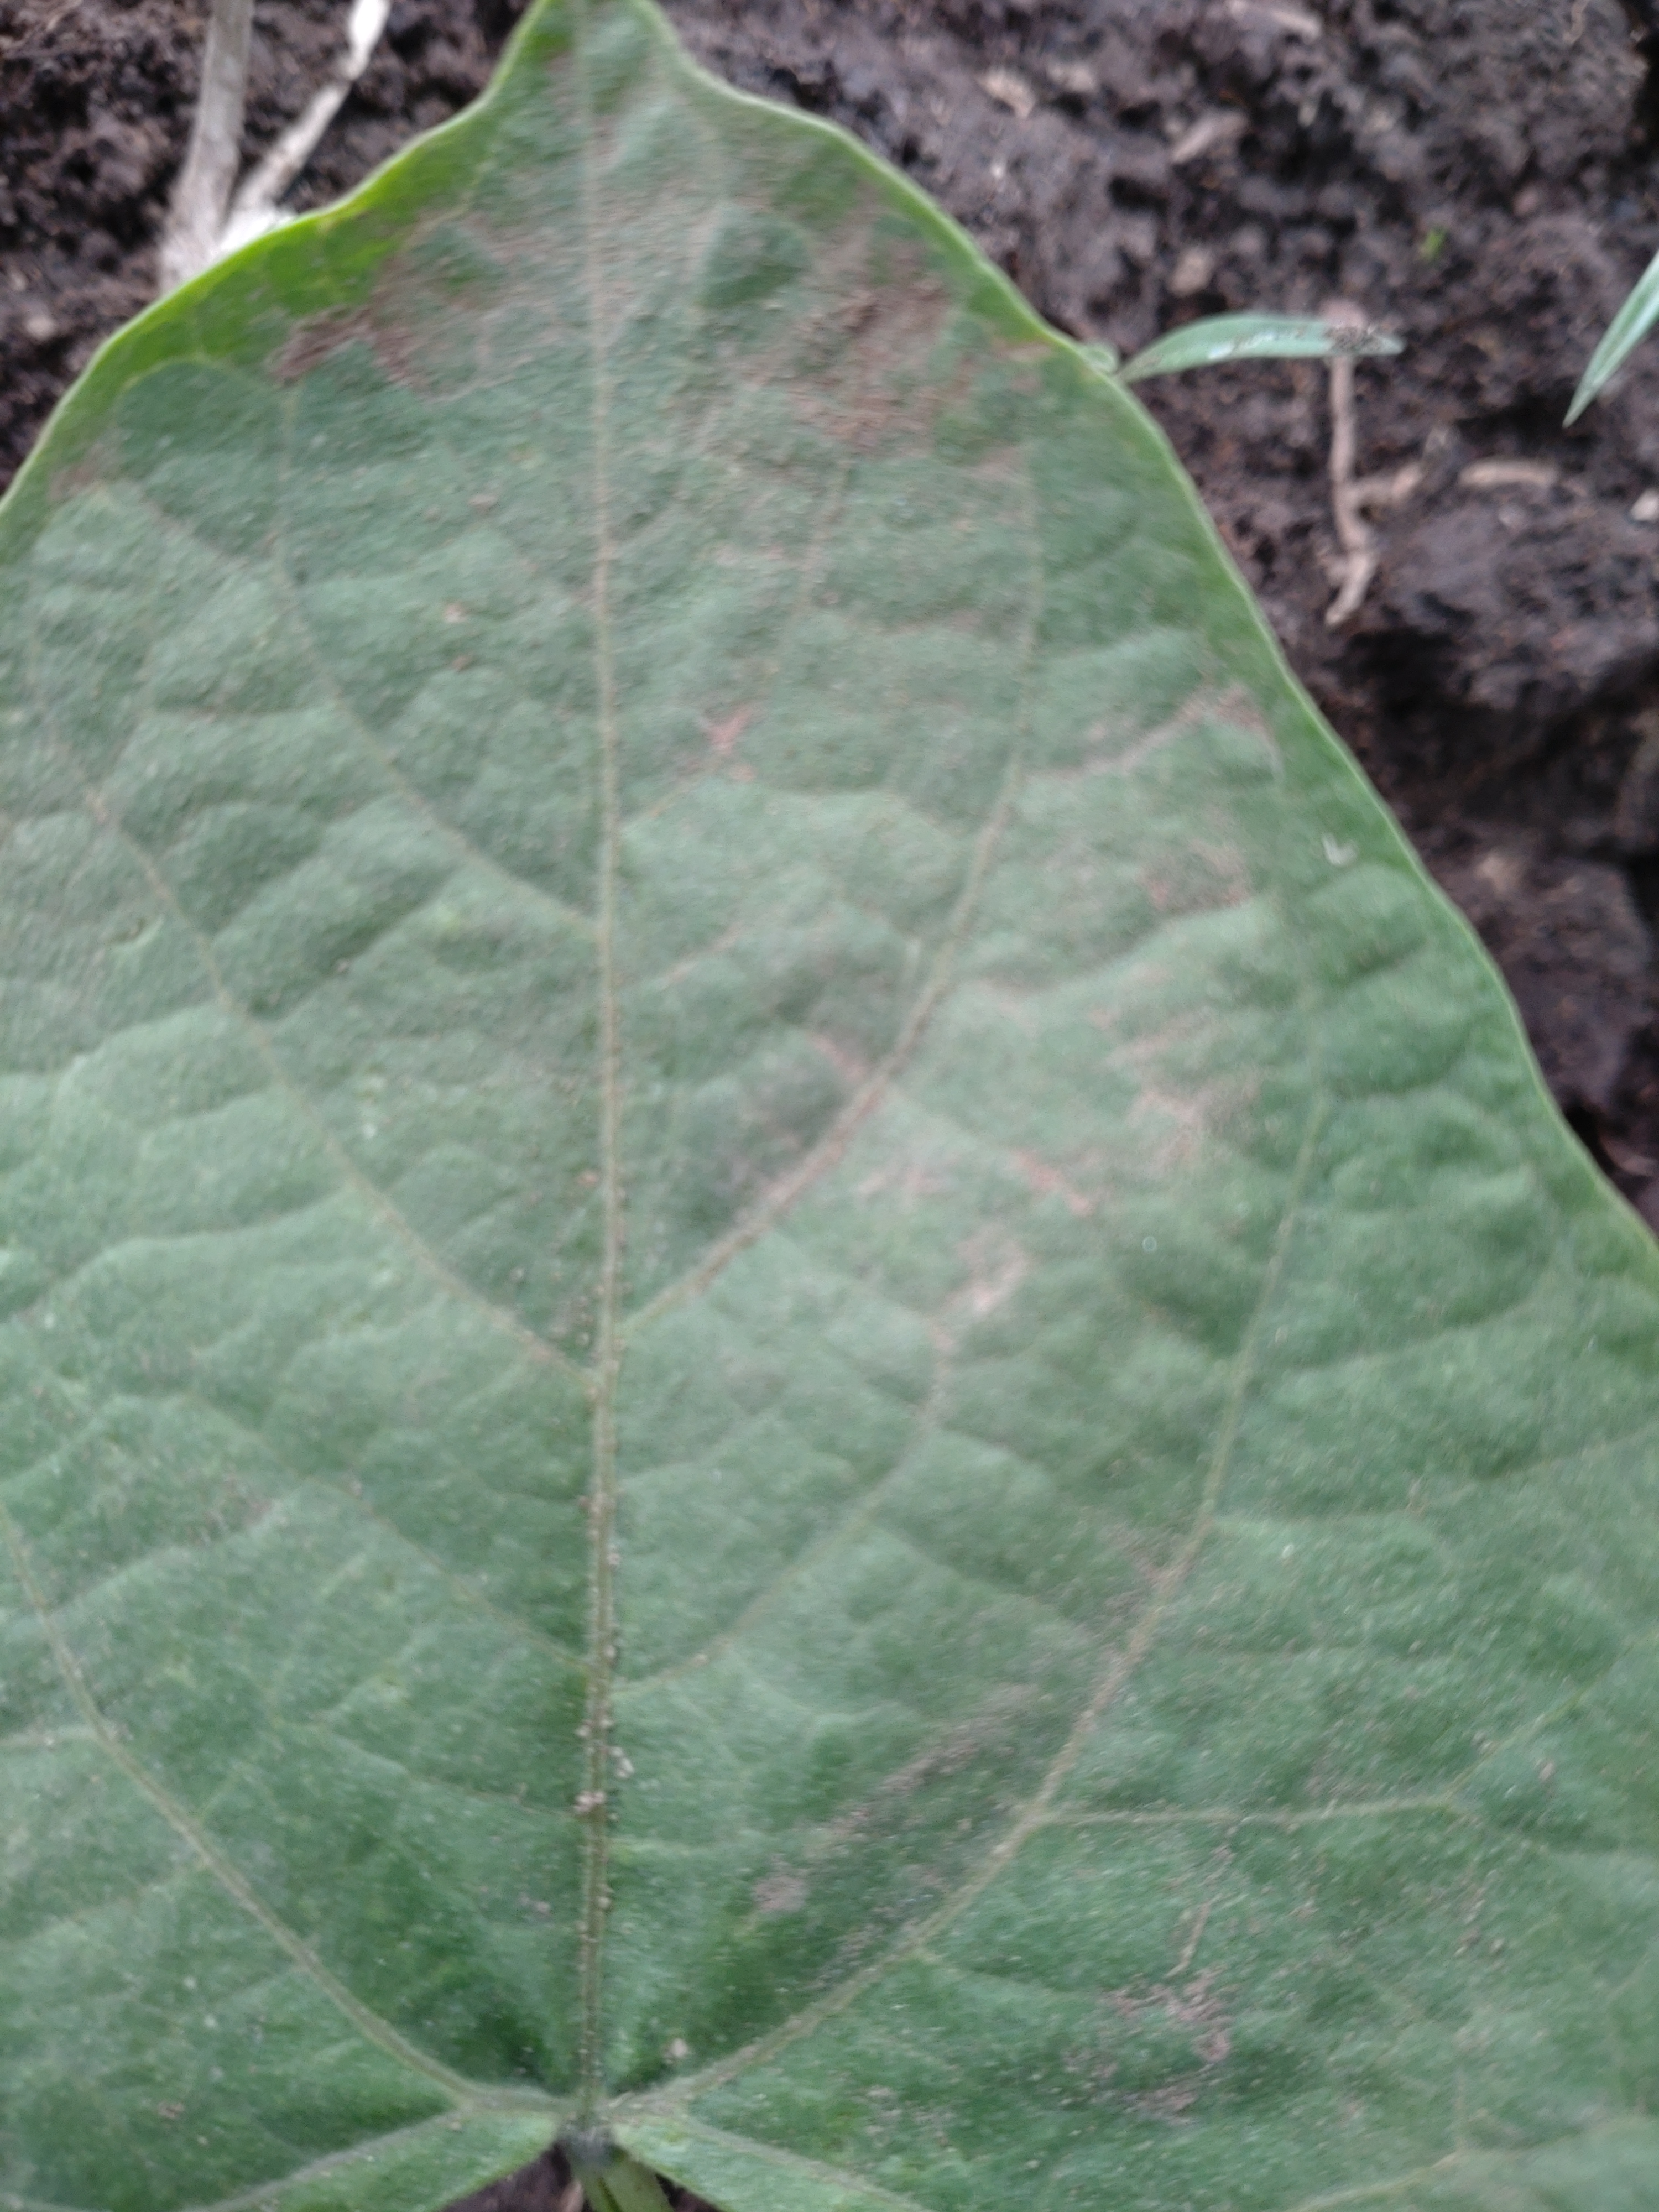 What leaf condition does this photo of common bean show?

healthy
